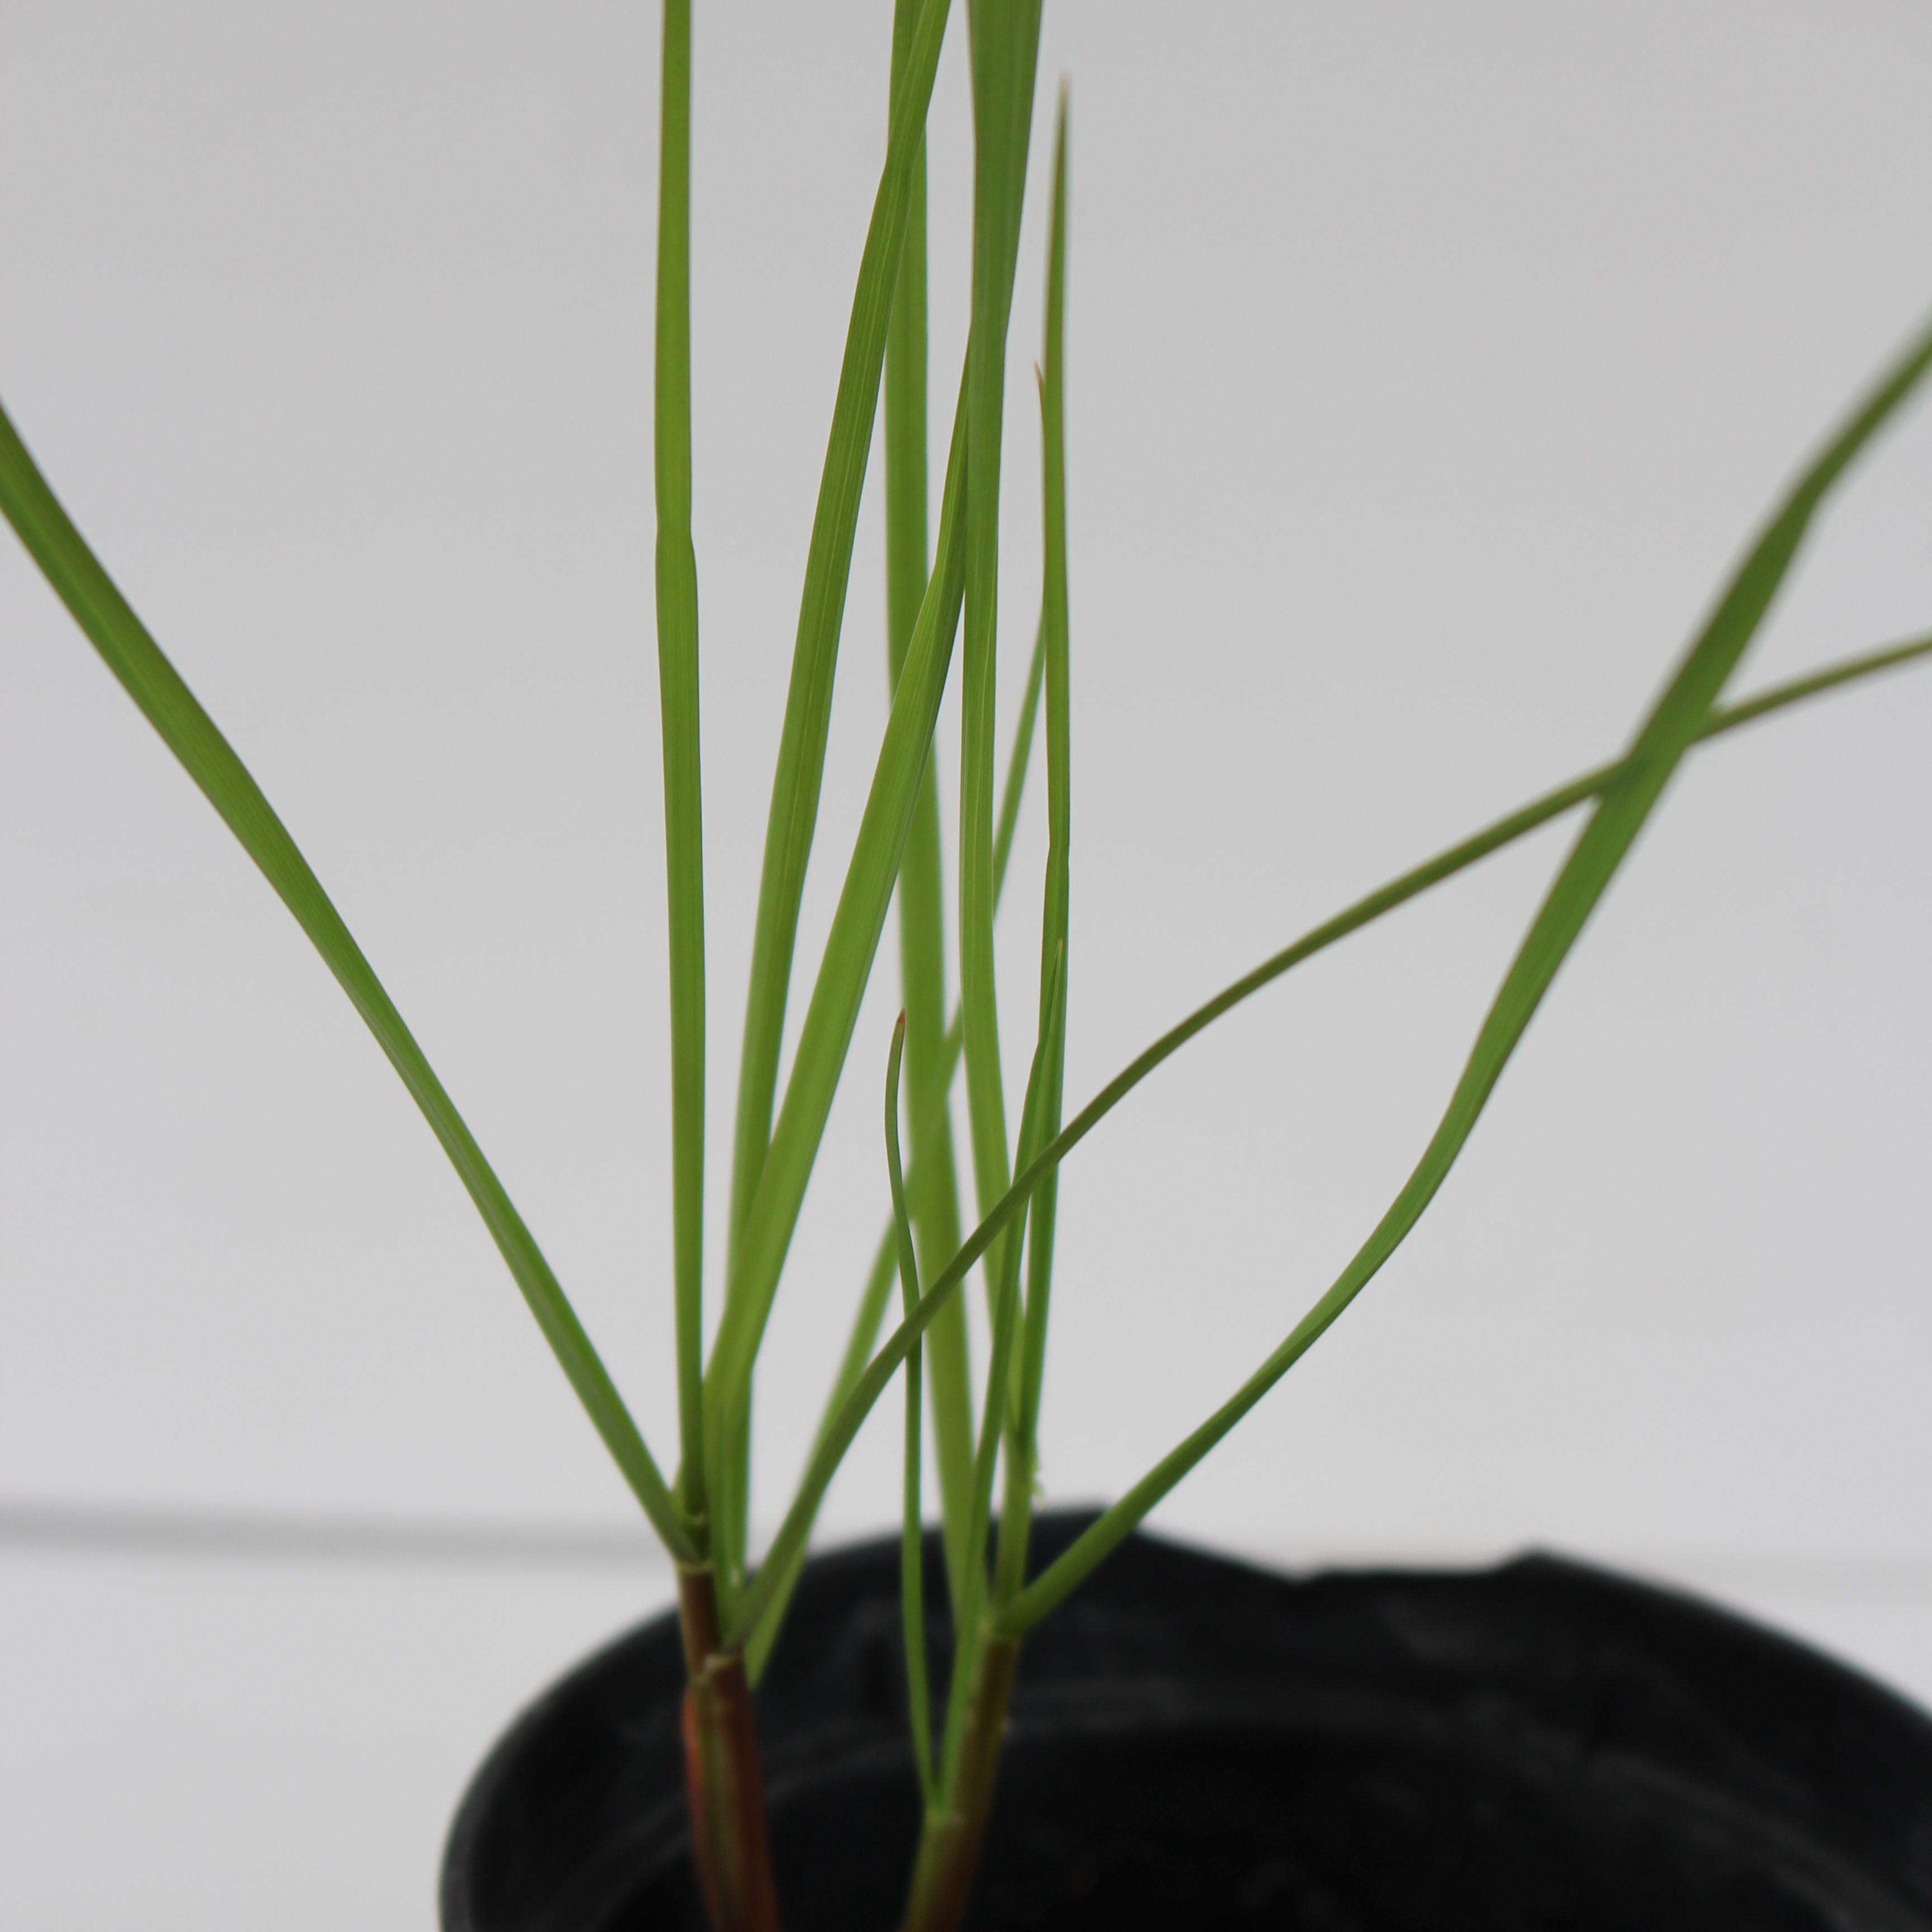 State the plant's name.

Lolium multiflorum
